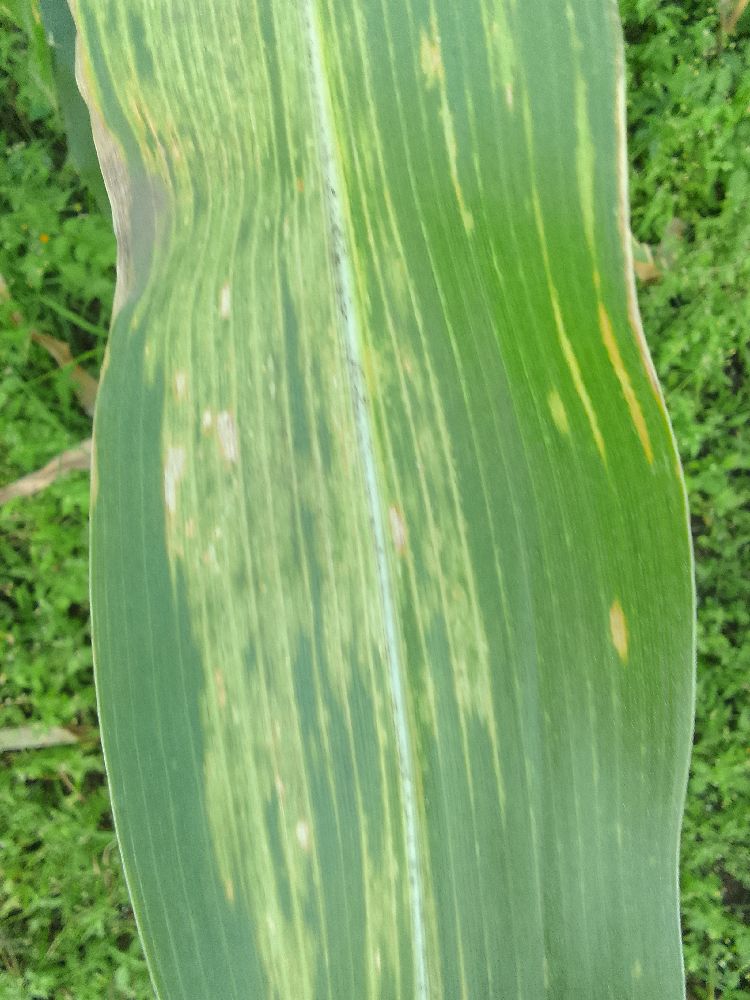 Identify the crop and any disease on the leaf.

maize, maize lethal necrosis
